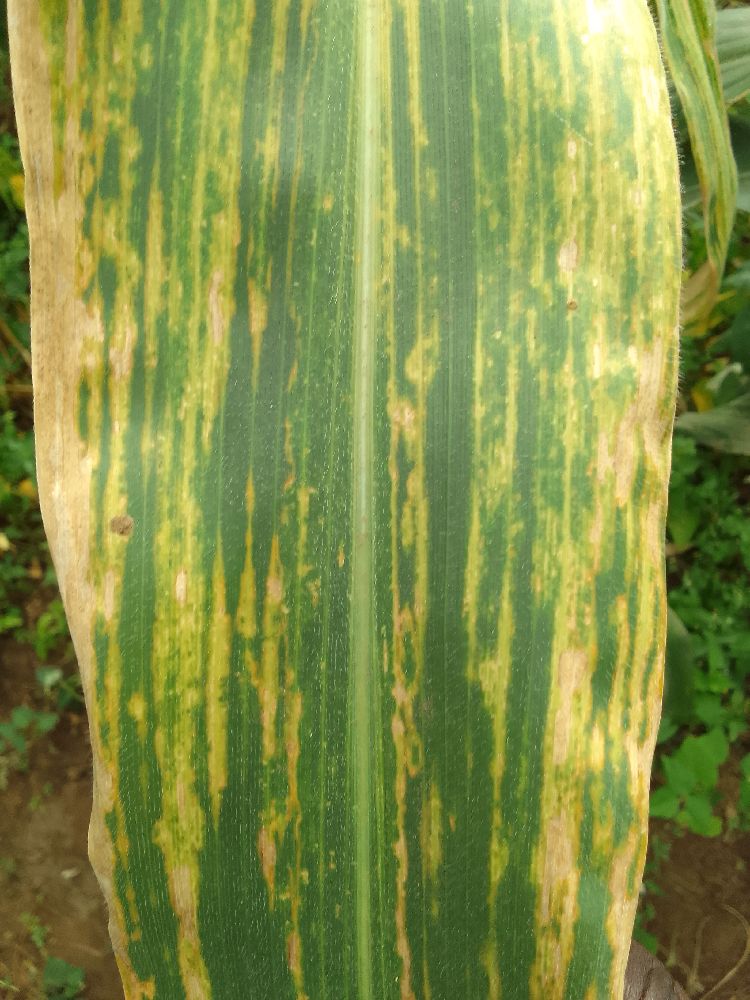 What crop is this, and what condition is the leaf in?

maize, maize lethal necrosis
